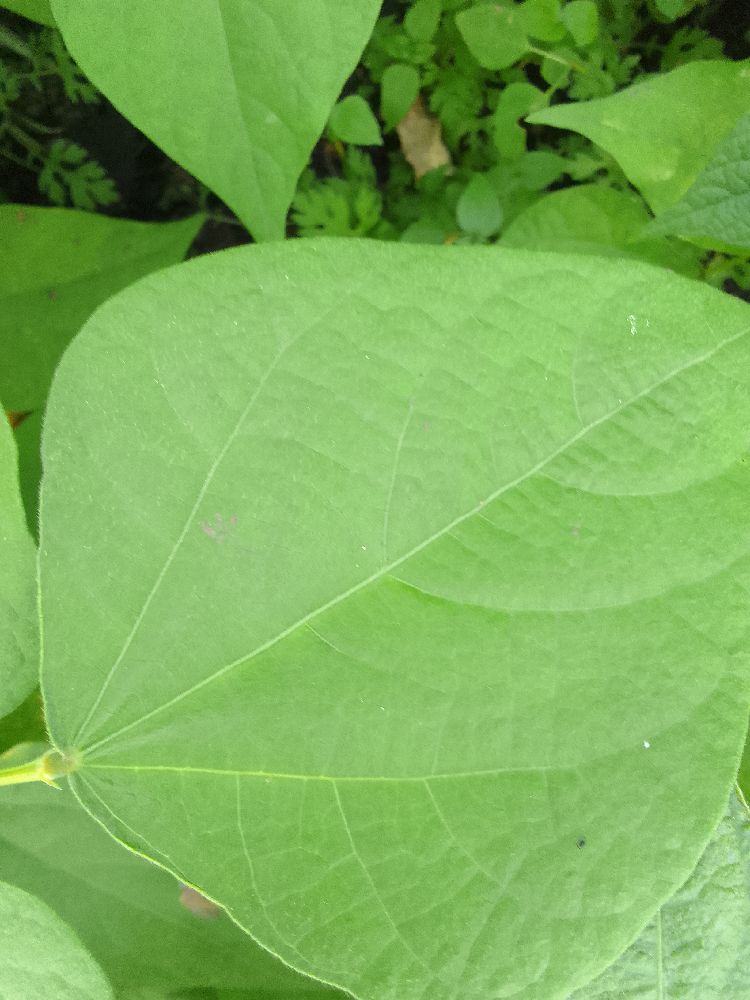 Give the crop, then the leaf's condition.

common bean, healthy
